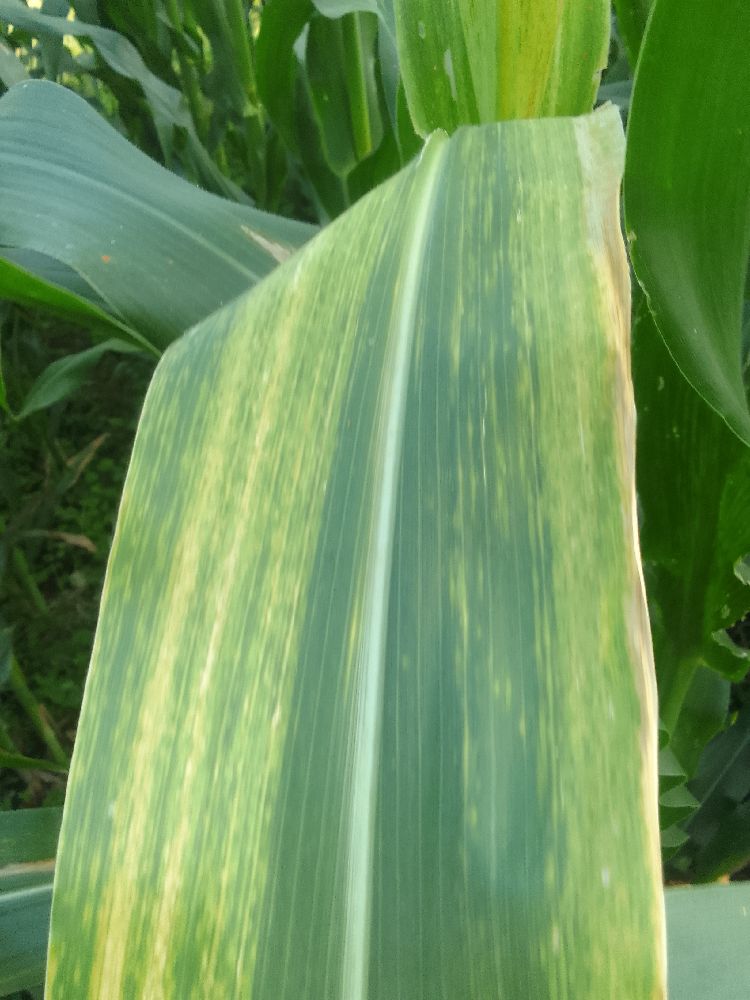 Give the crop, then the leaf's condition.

maize, maize lethal necrosis
